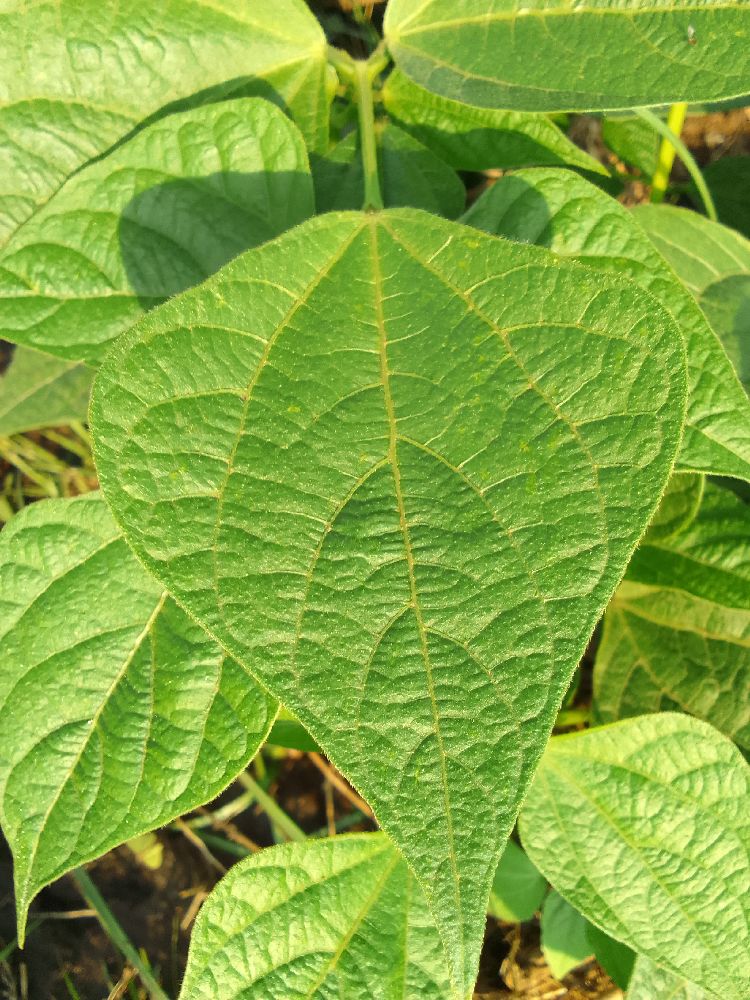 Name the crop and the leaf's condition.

common bean, healthy
